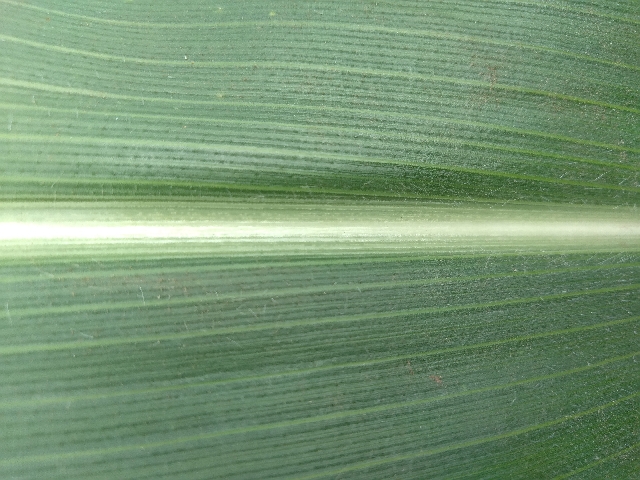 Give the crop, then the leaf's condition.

maize, healthy
